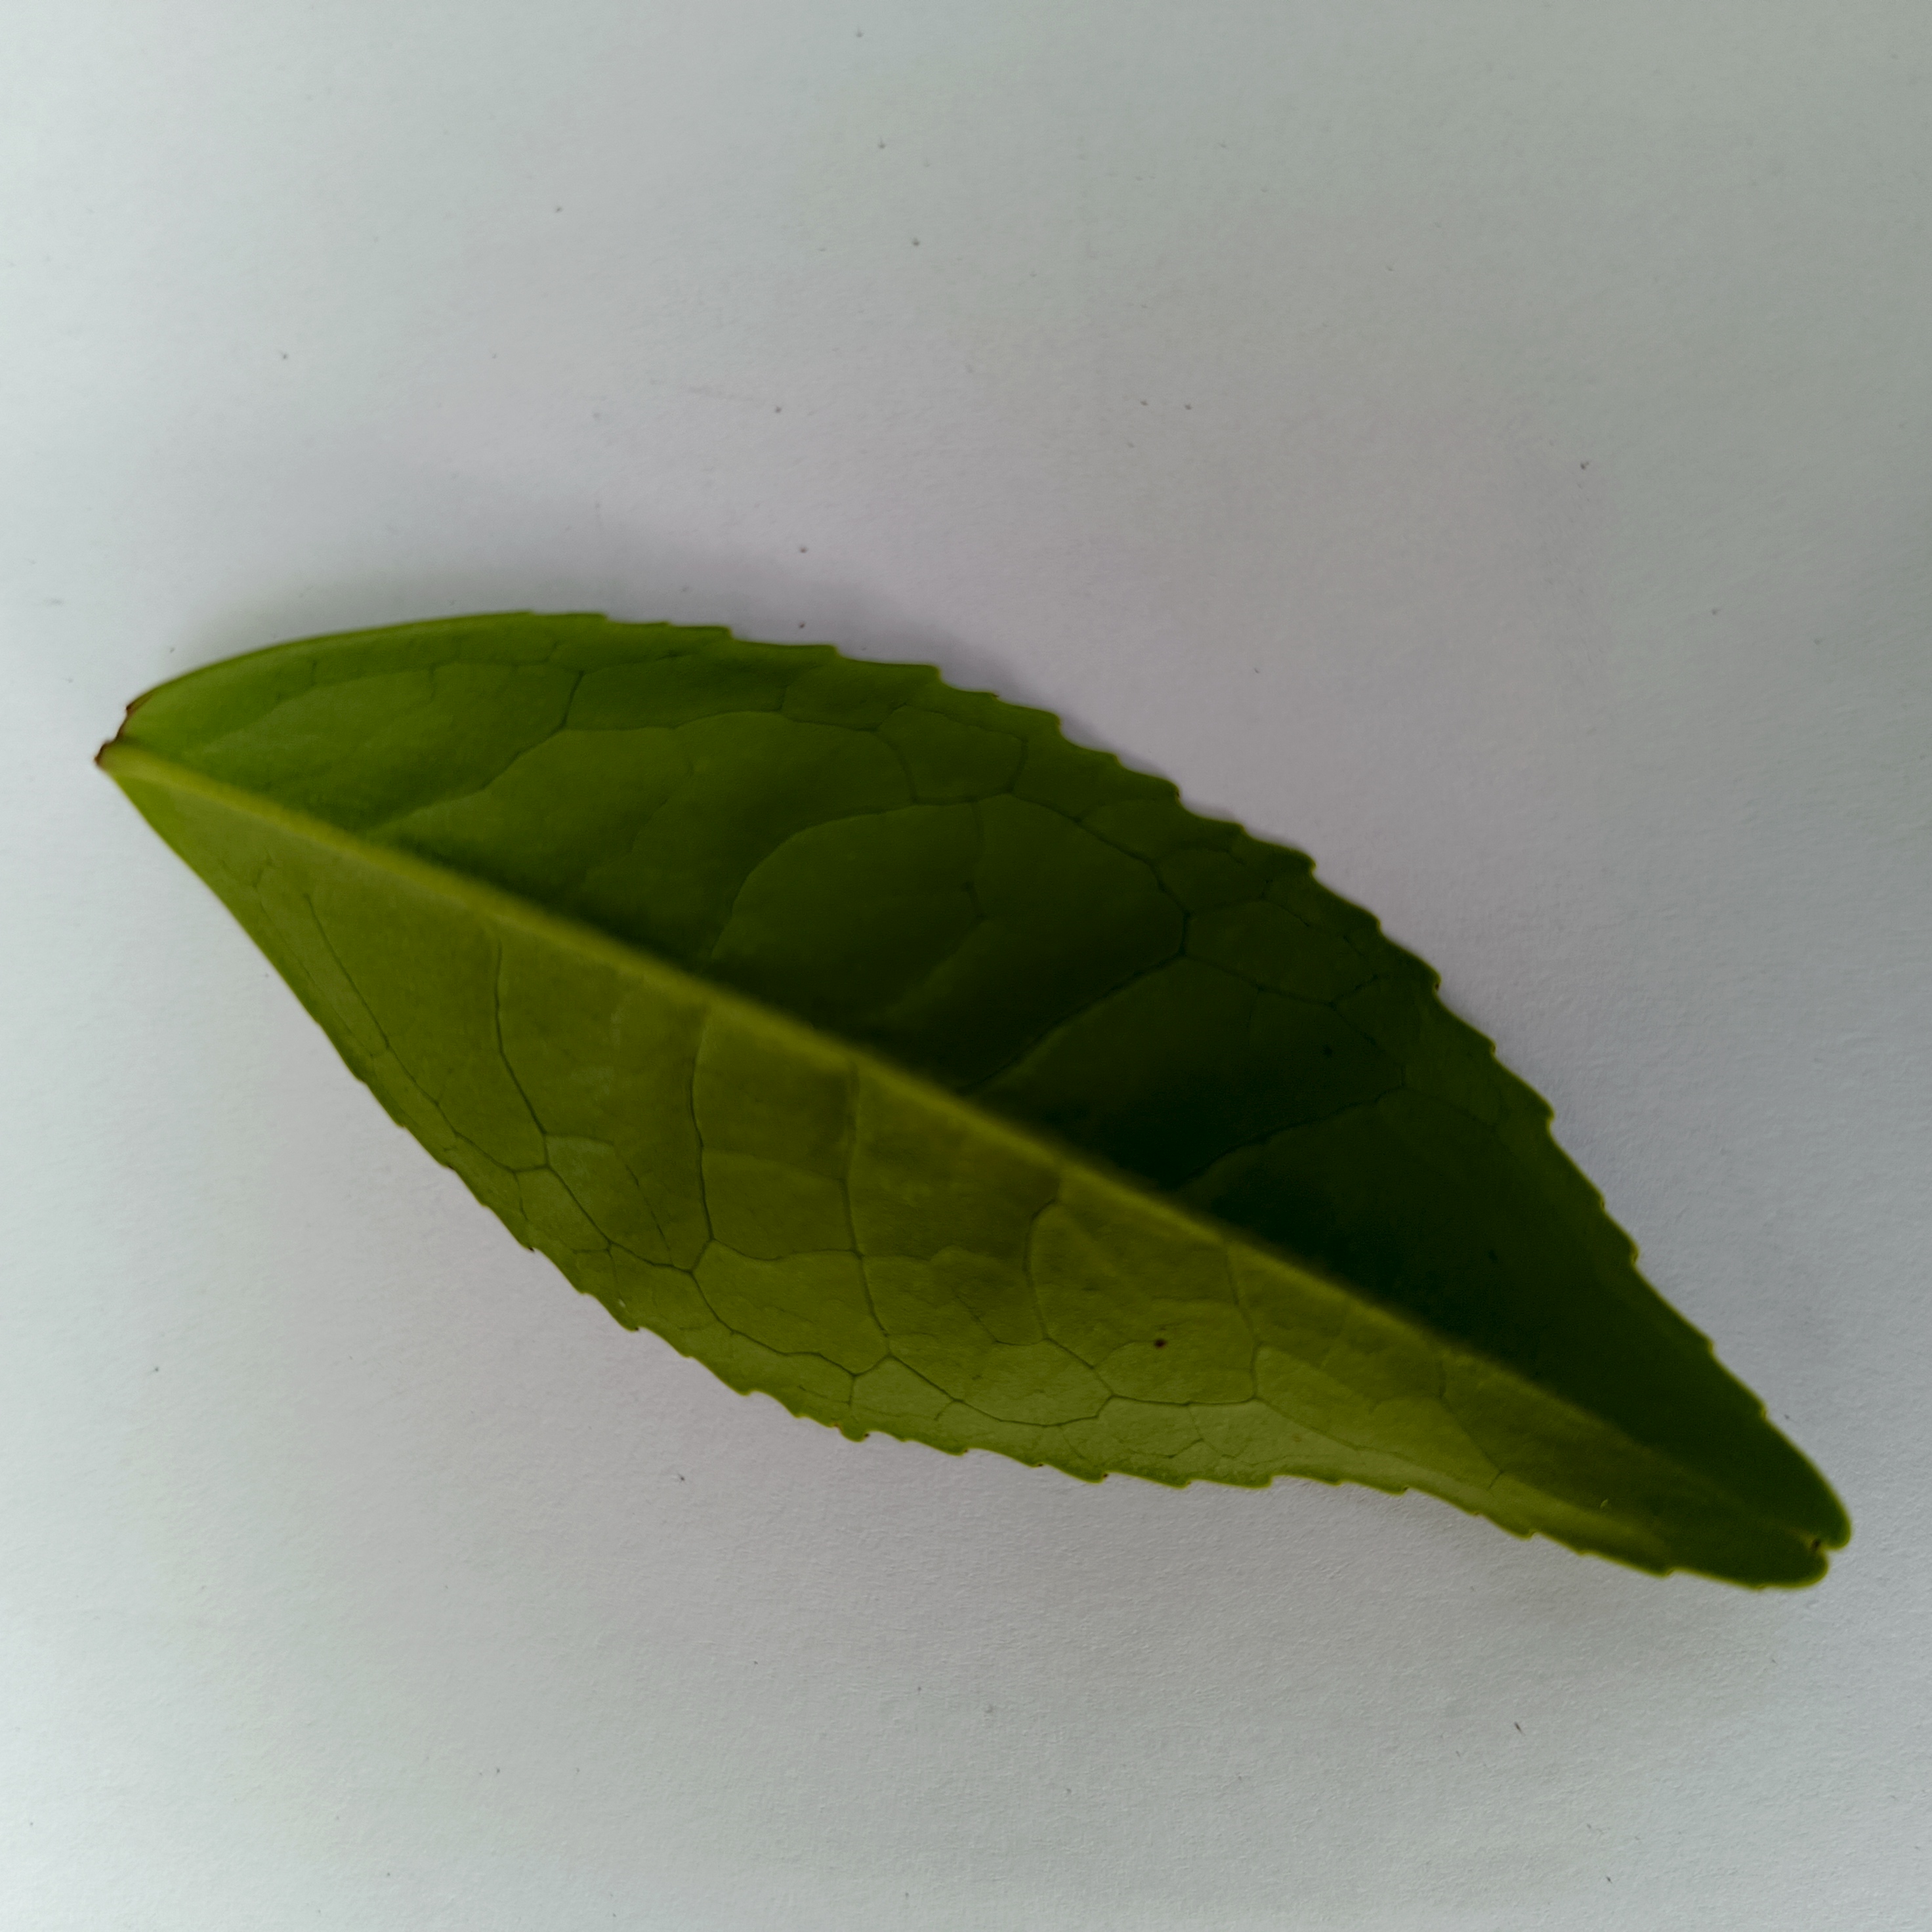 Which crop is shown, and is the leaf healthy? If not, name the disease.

tea, healthy
